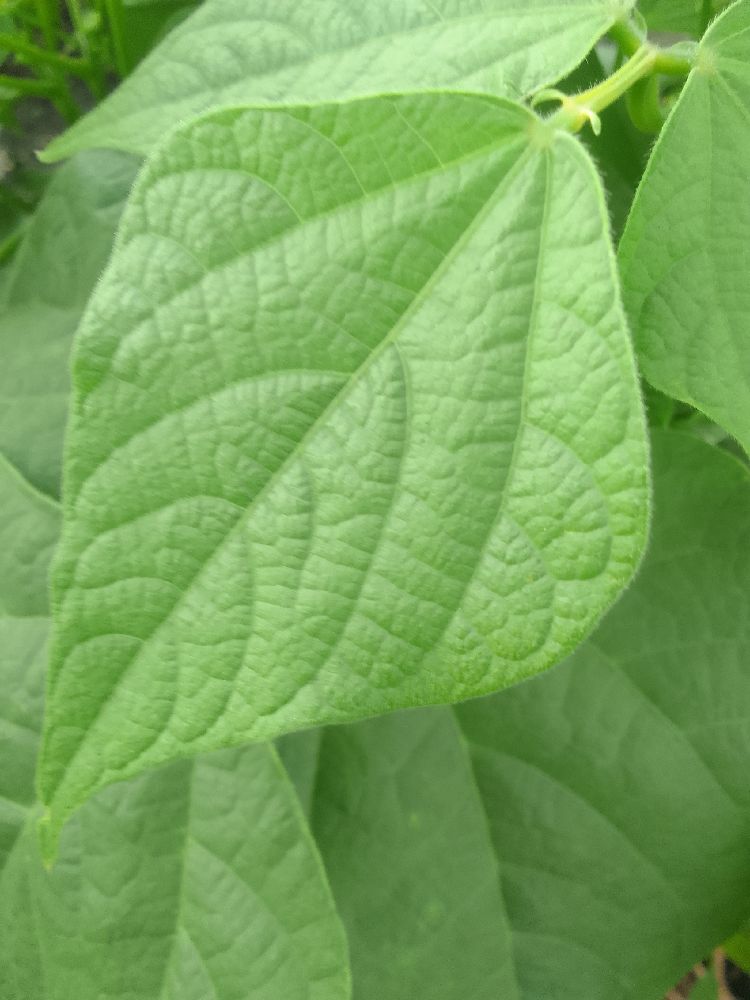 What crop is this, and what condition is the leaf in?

common bean, healthy
